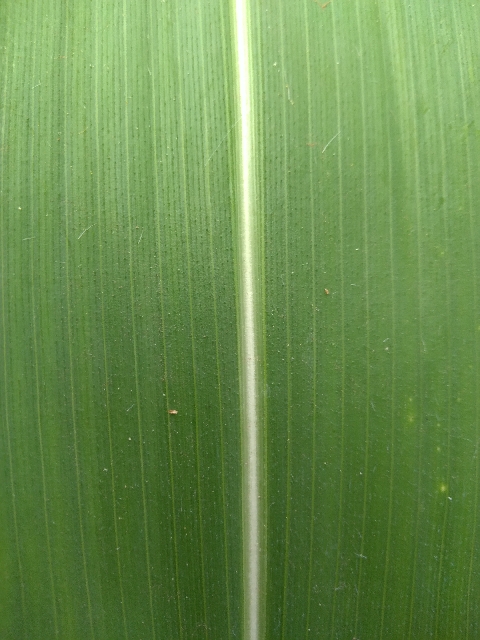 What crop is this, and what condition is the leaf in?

maize, healthy
